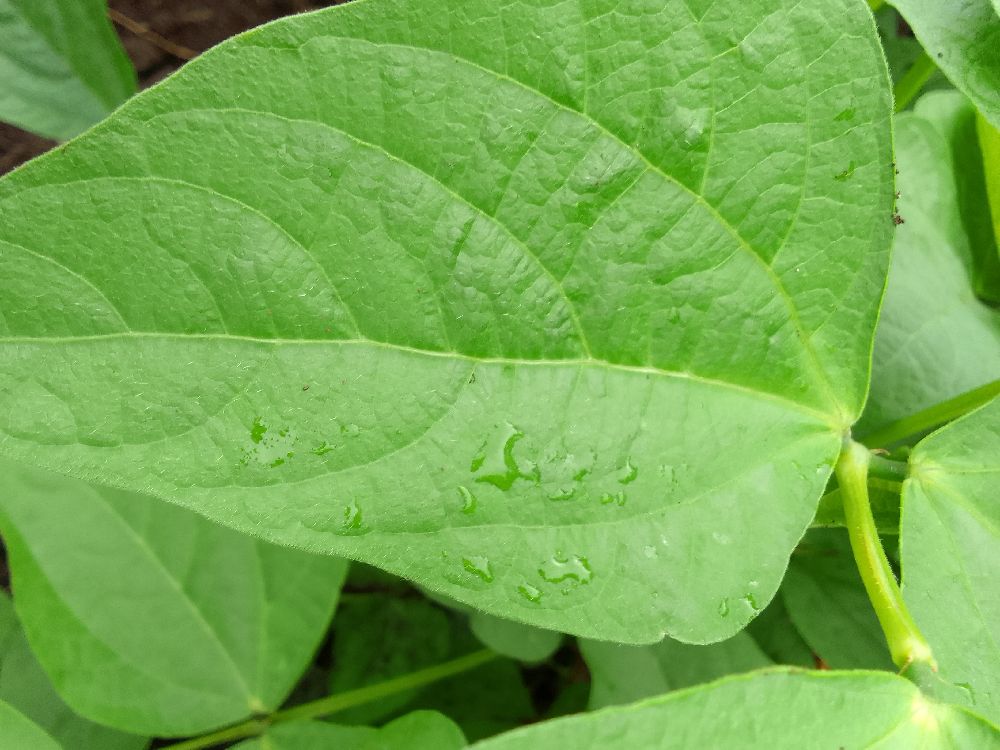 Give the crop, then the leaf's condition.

common bean, healthy
